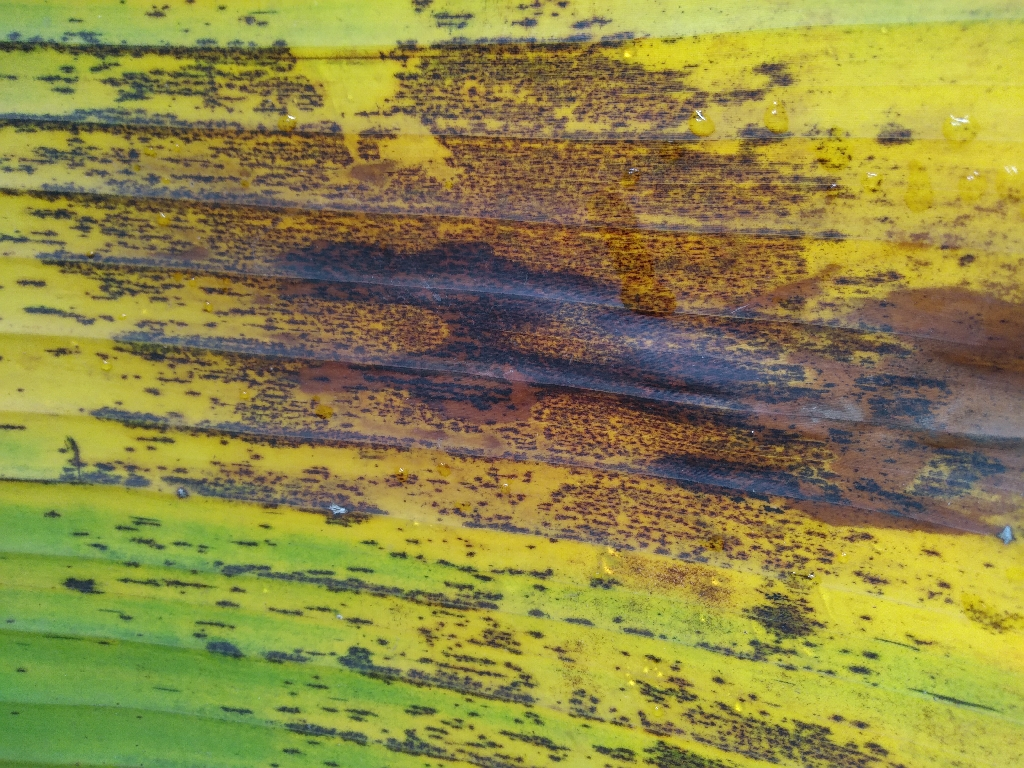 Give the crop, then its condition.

banana, black sigatoka
